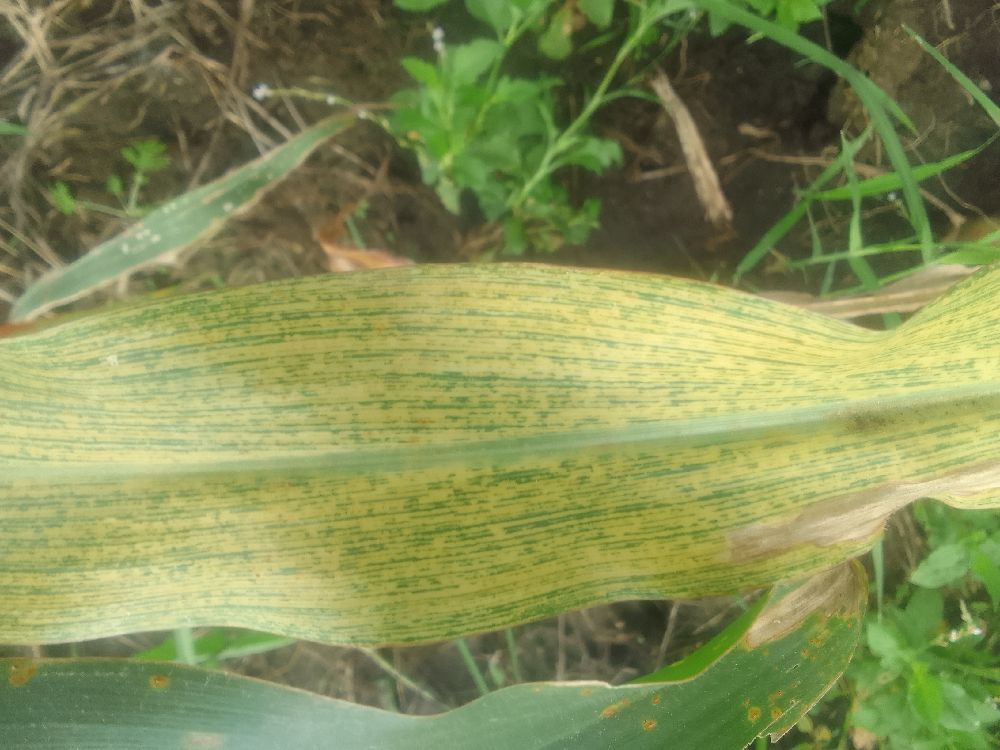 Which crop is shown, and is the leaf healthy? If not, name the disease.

maize, maize streak virus
